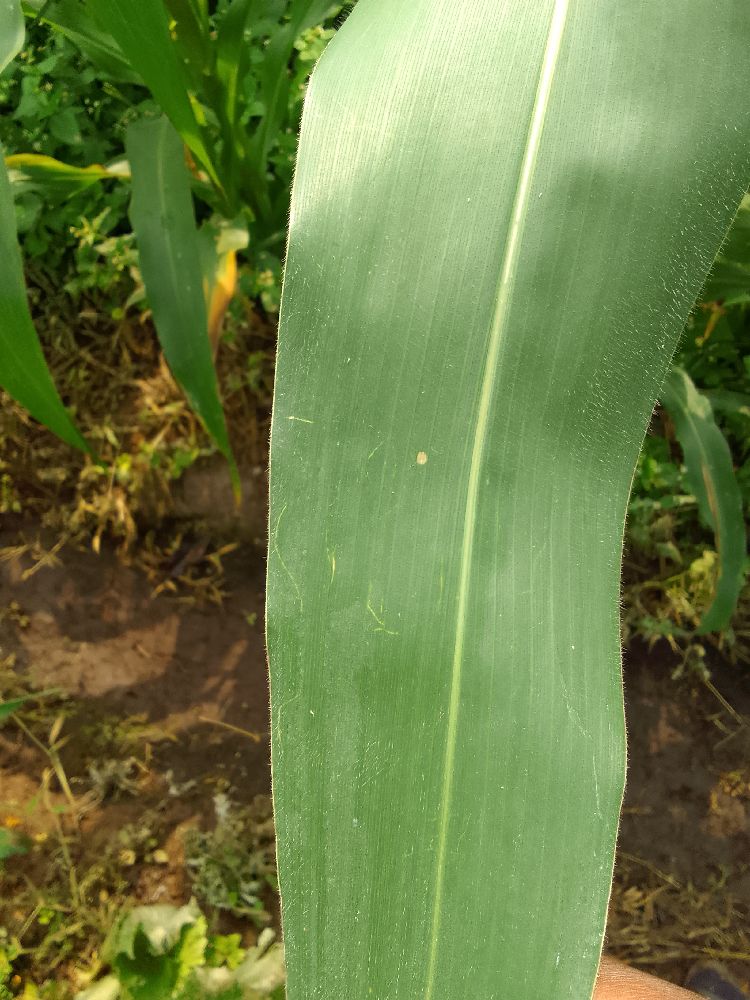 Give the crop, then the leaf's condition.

maize, healthy
